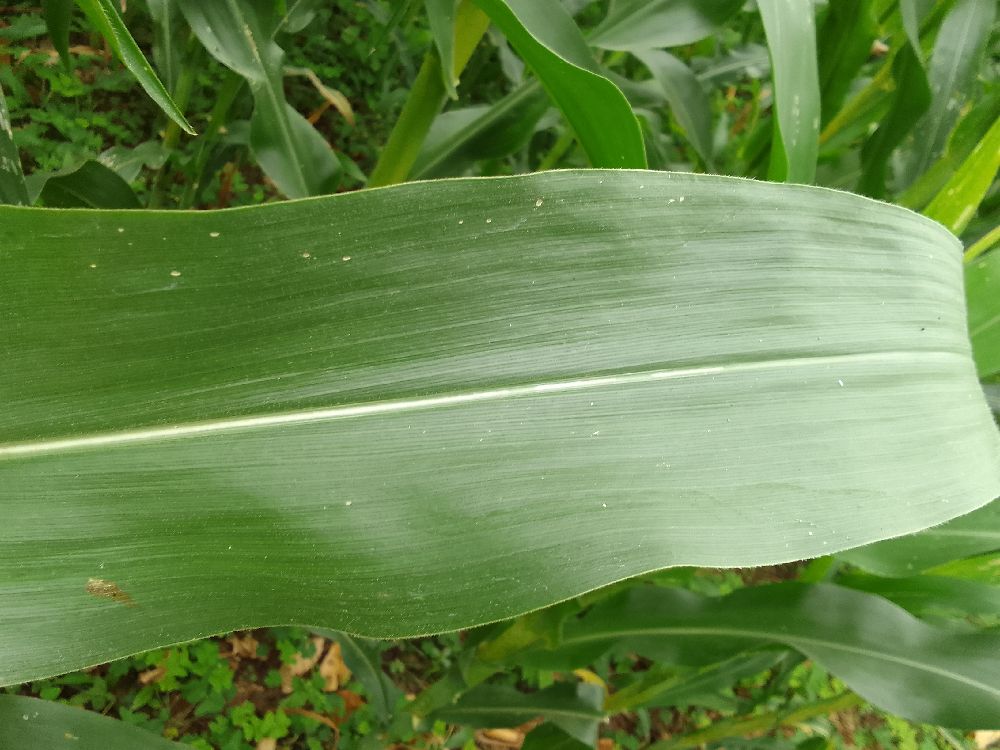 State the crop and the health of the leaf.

maize, healthy
